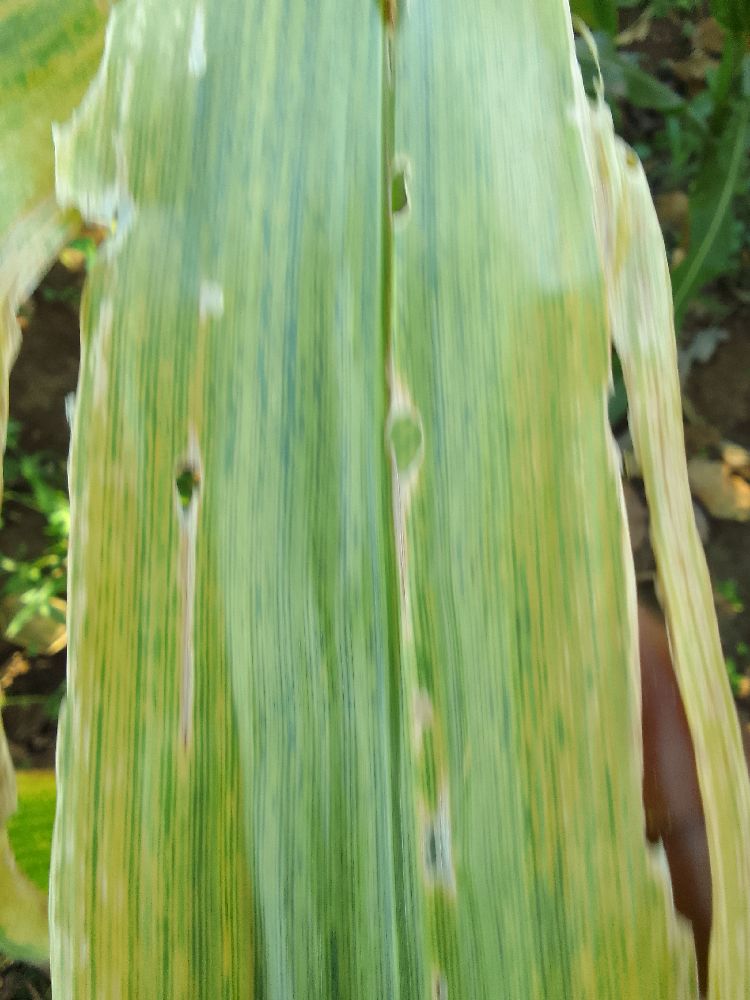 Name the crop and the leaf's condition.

maize, maize lethal necrosis
